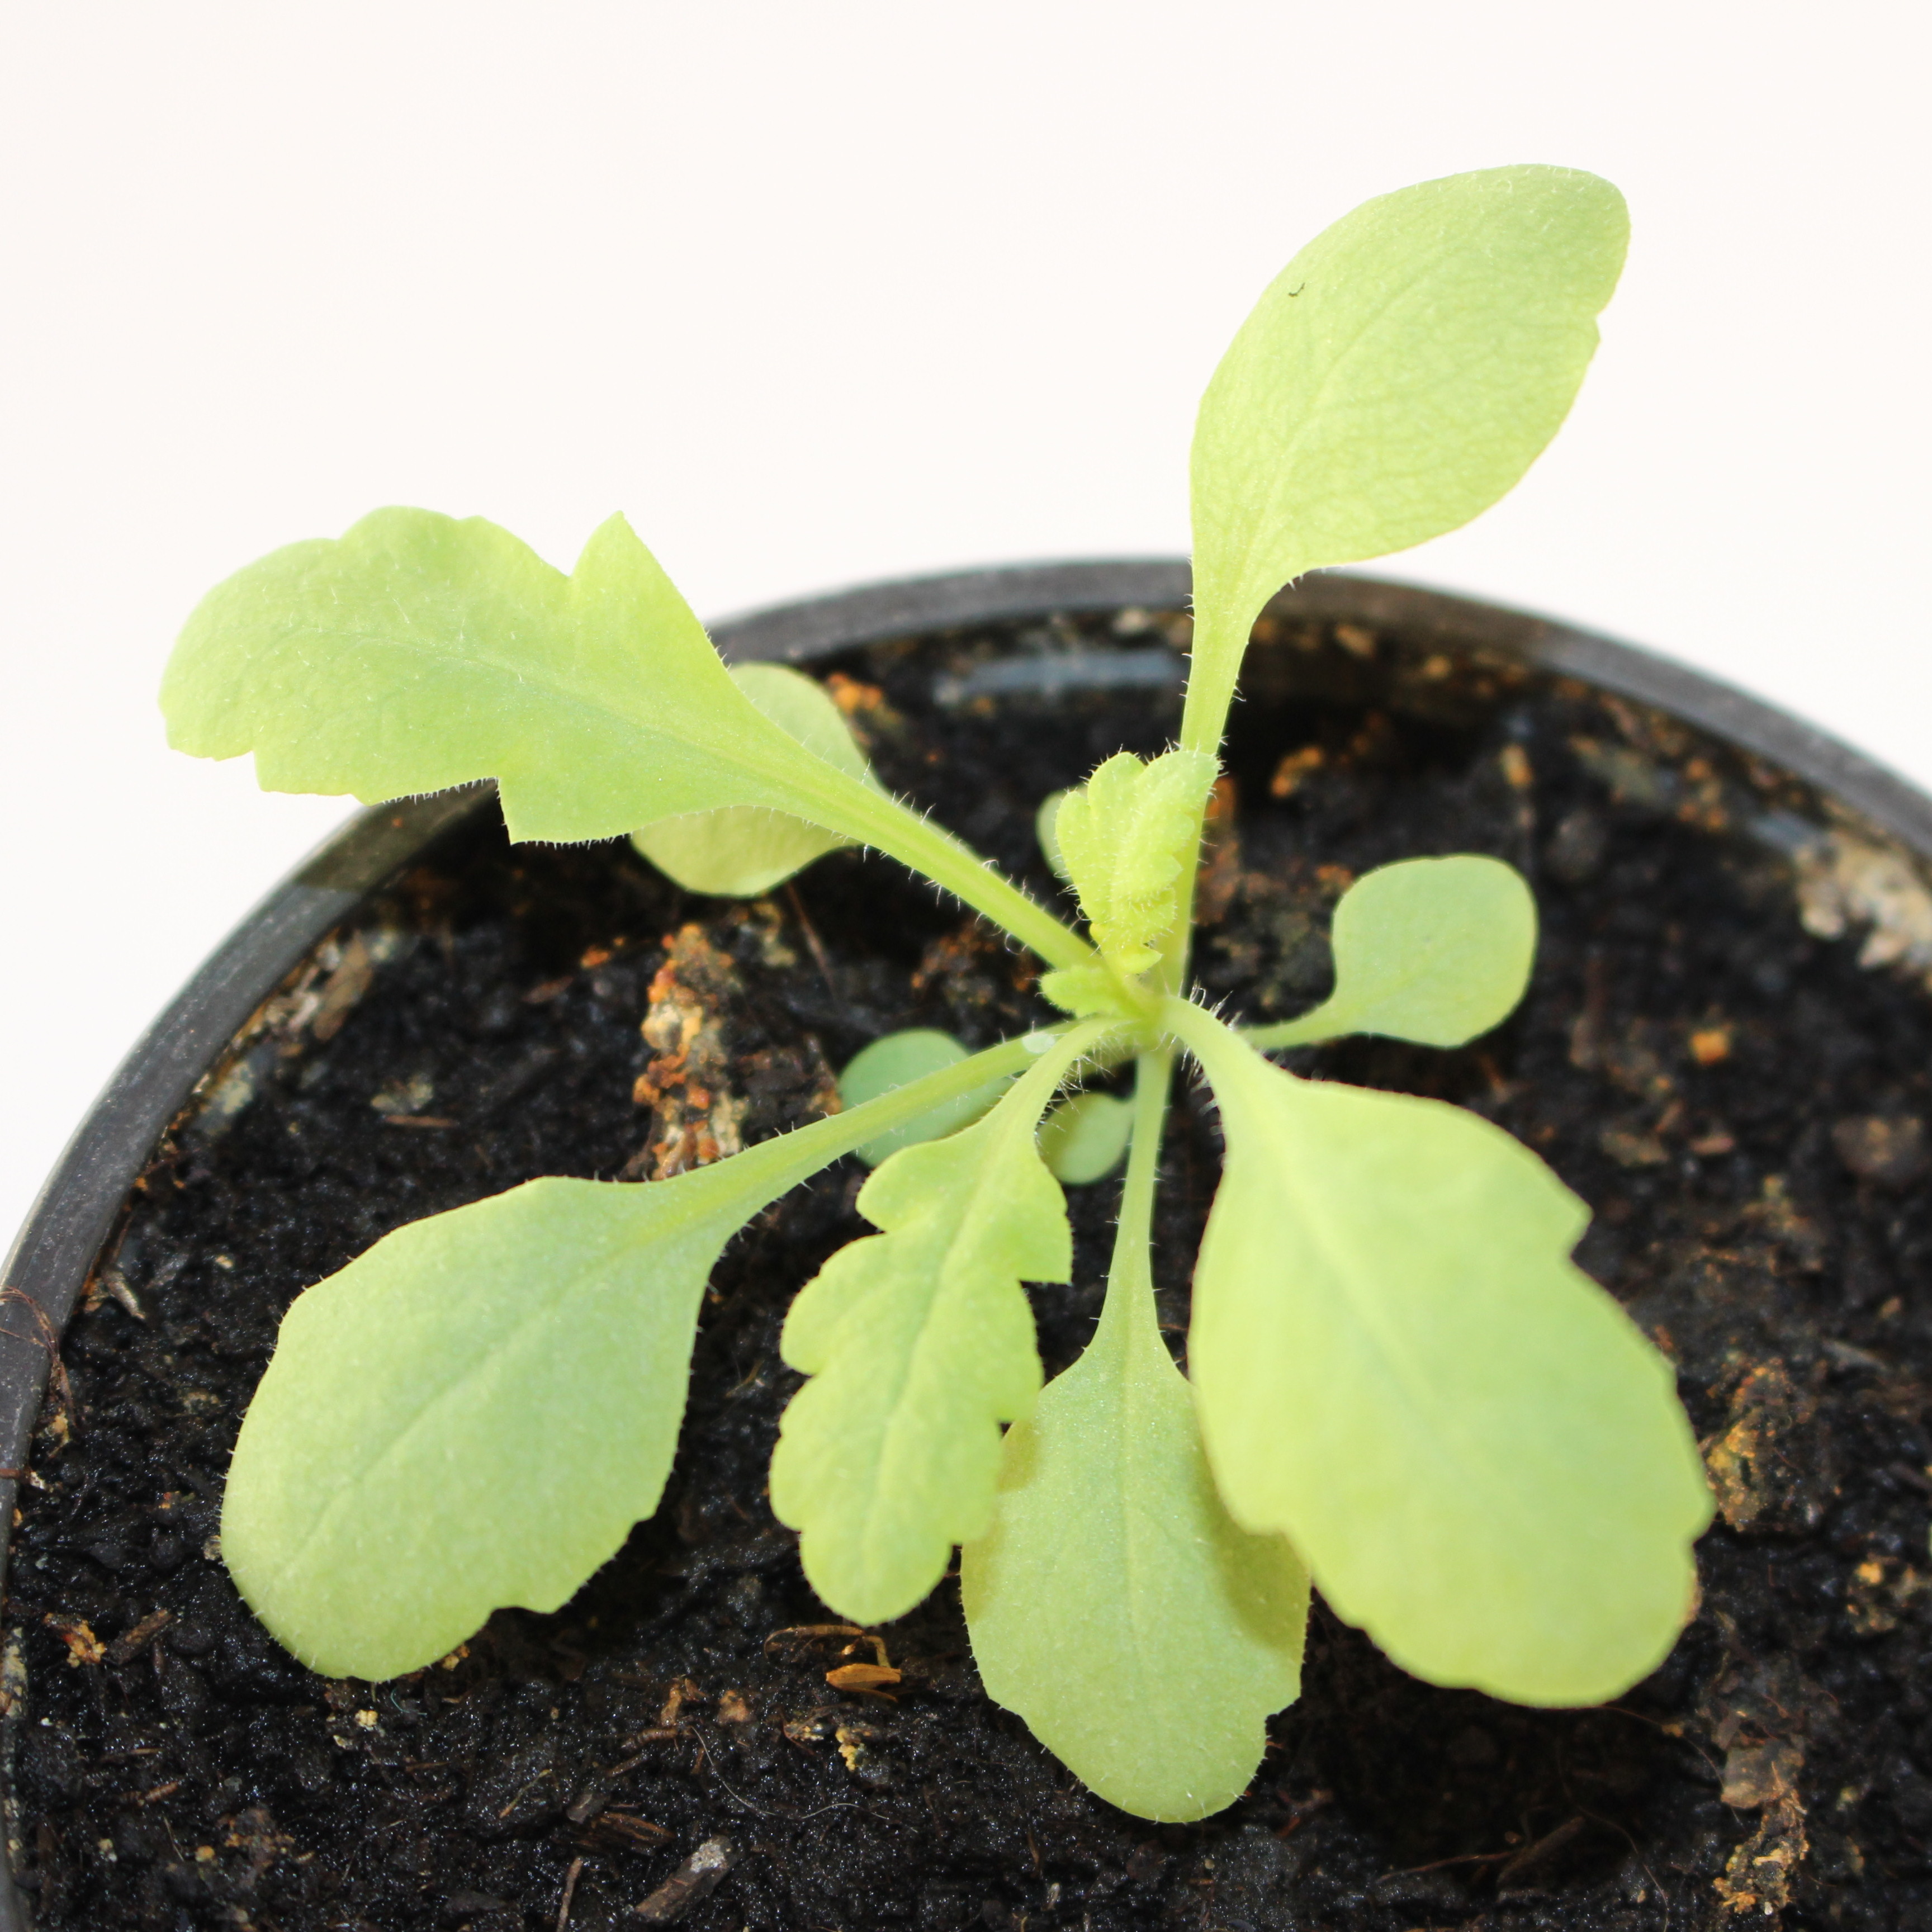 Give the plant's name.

Papaver rhoeas
